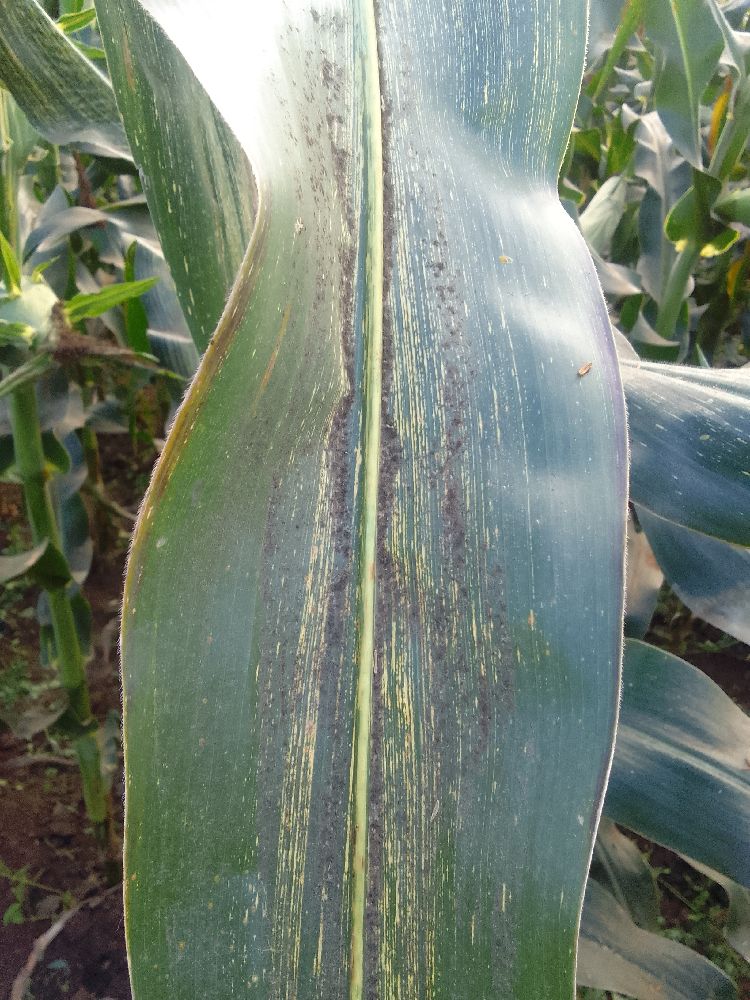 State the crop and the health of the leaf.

maize, maize streak virus
